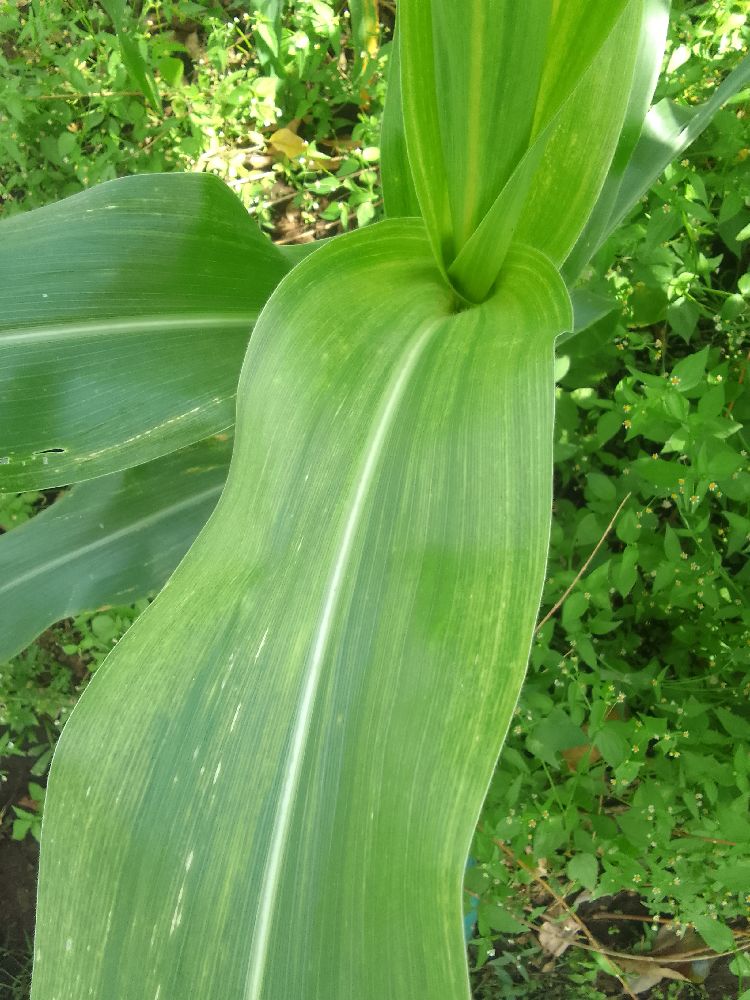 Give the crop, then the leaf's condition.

maize, maize lethal necrosis
